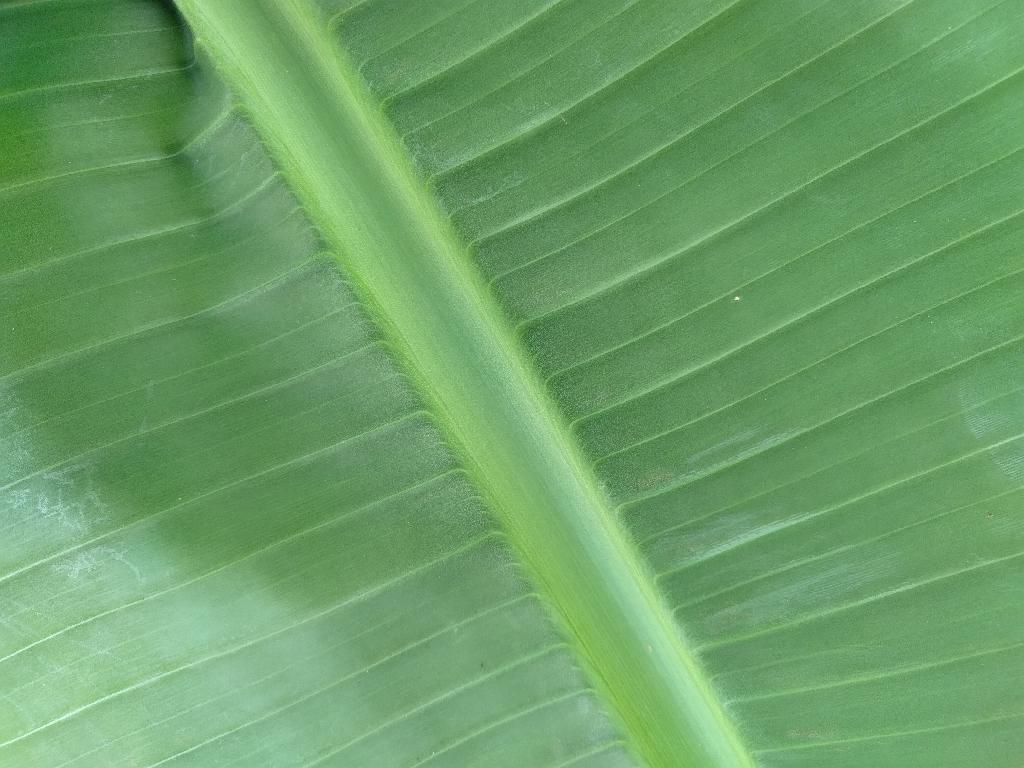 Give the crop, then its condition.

banana, healthy
